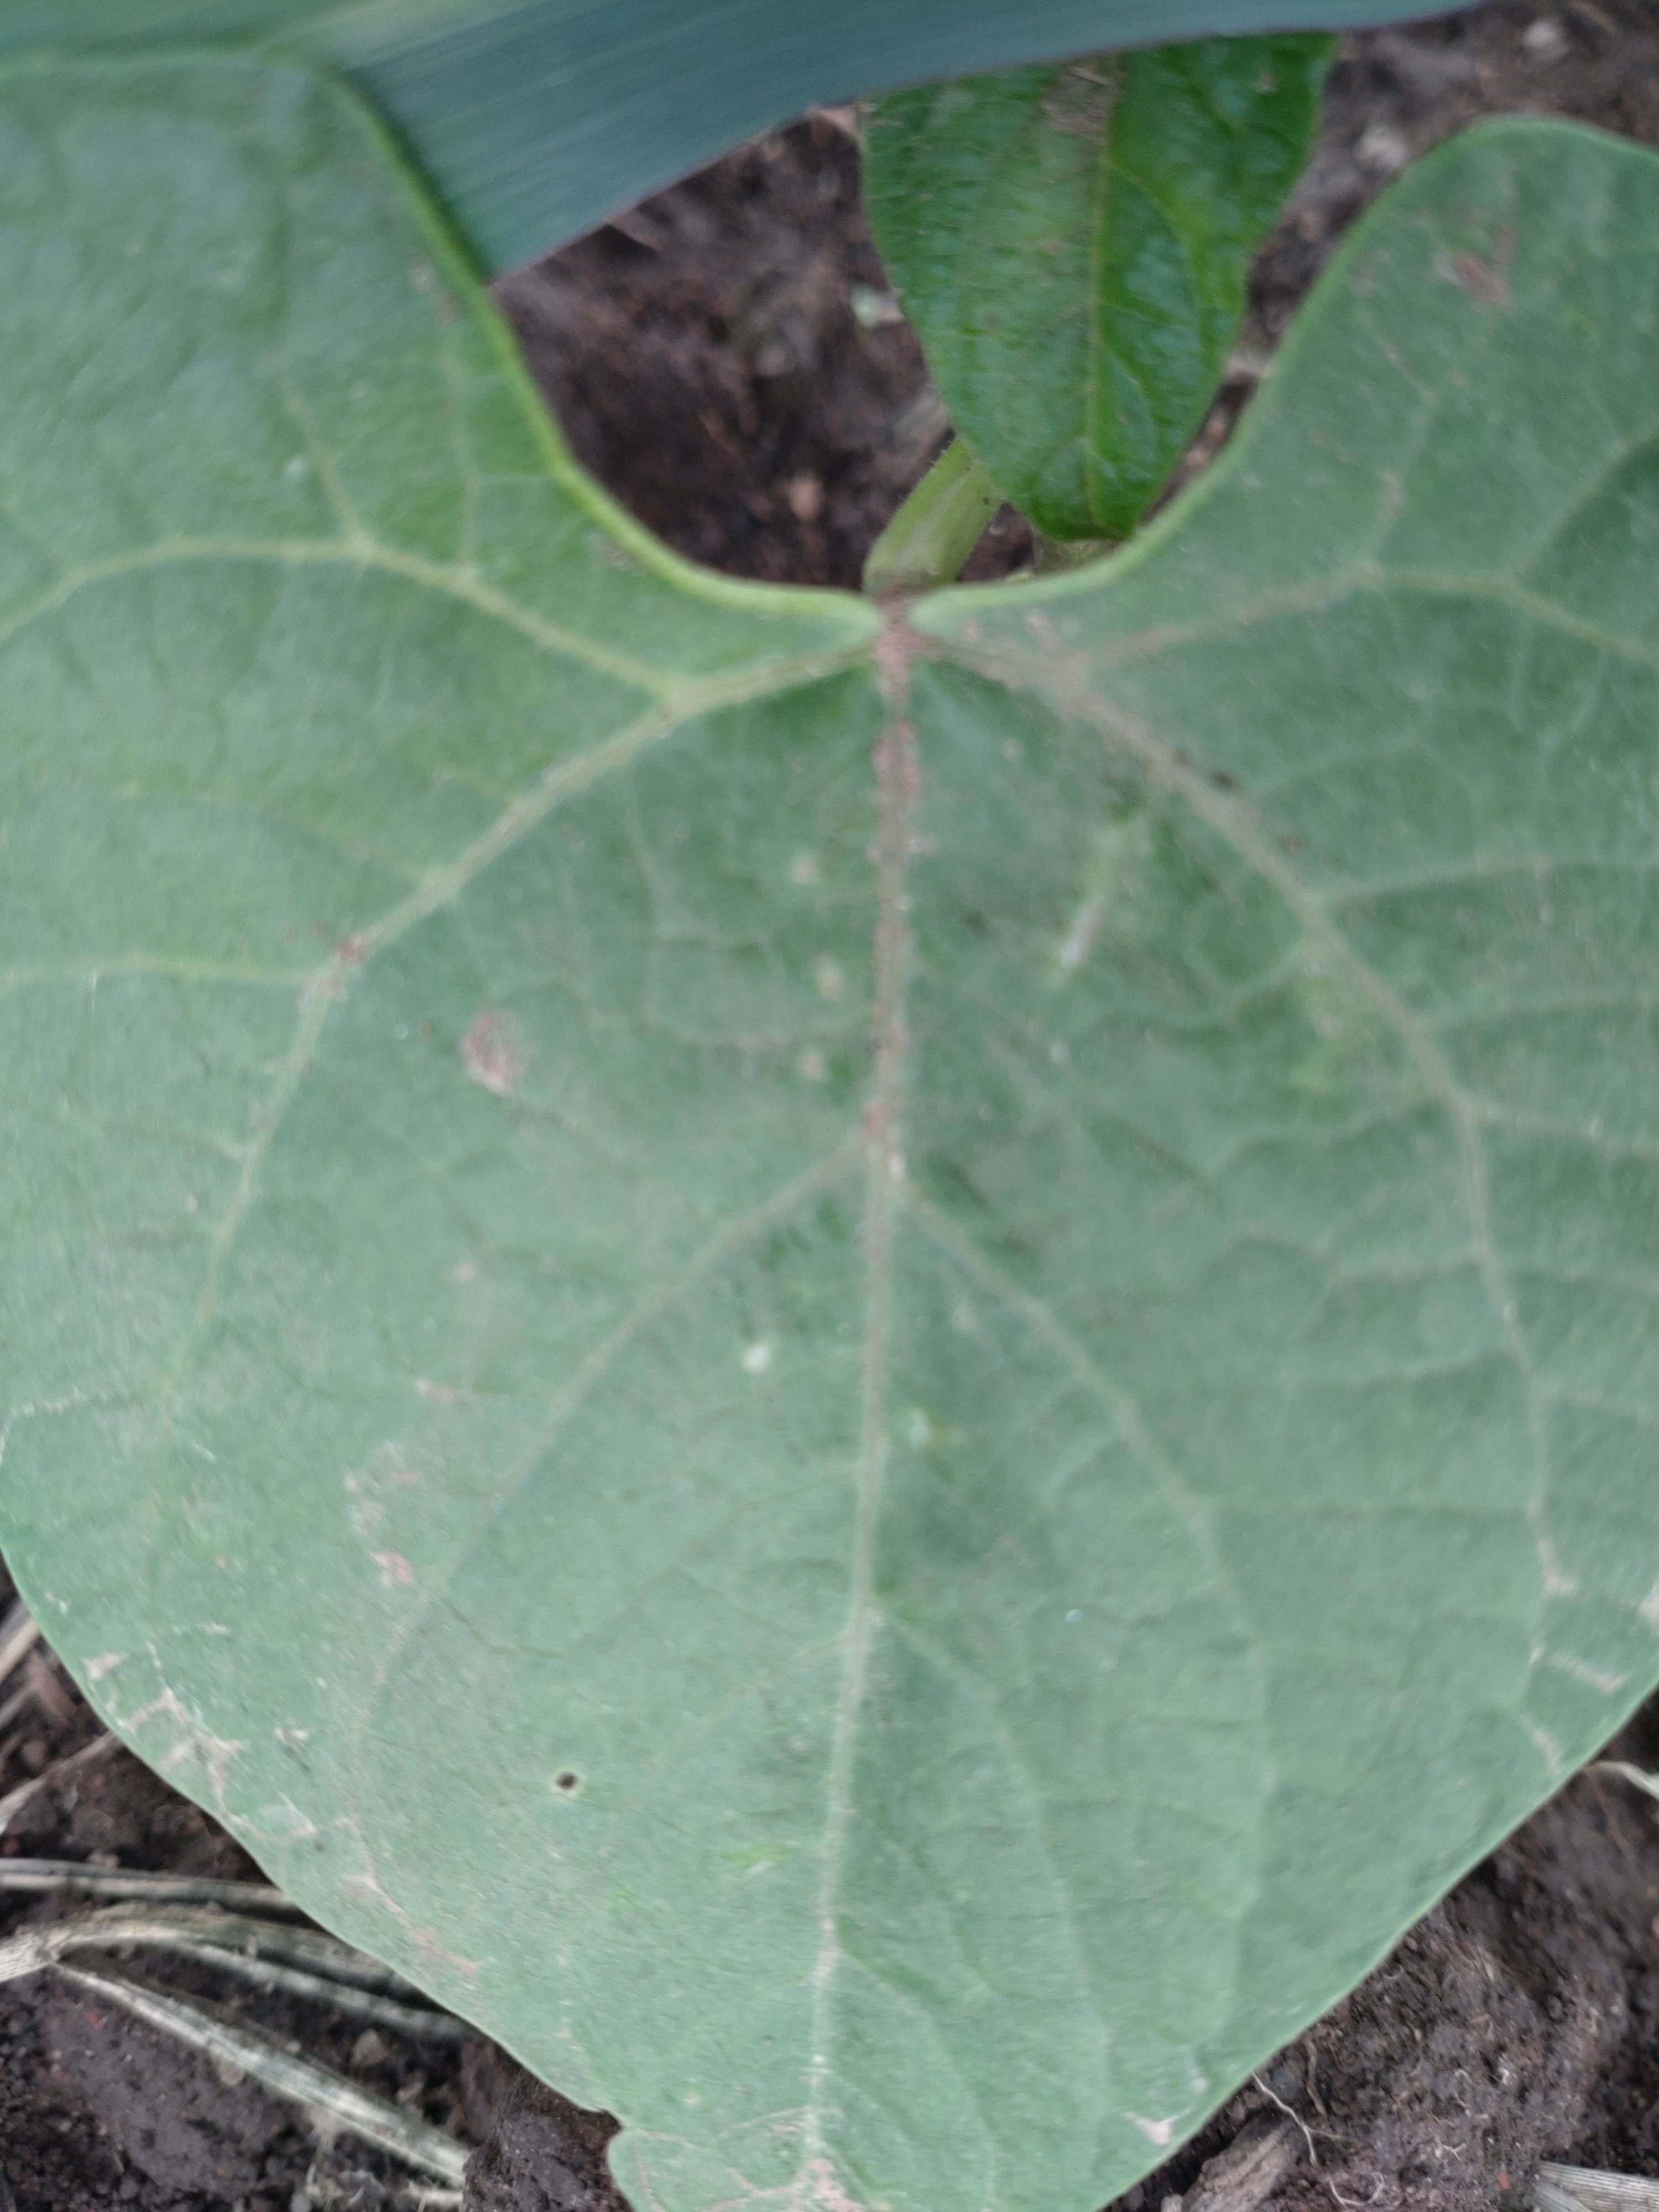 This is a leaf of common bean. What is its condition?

healthy
